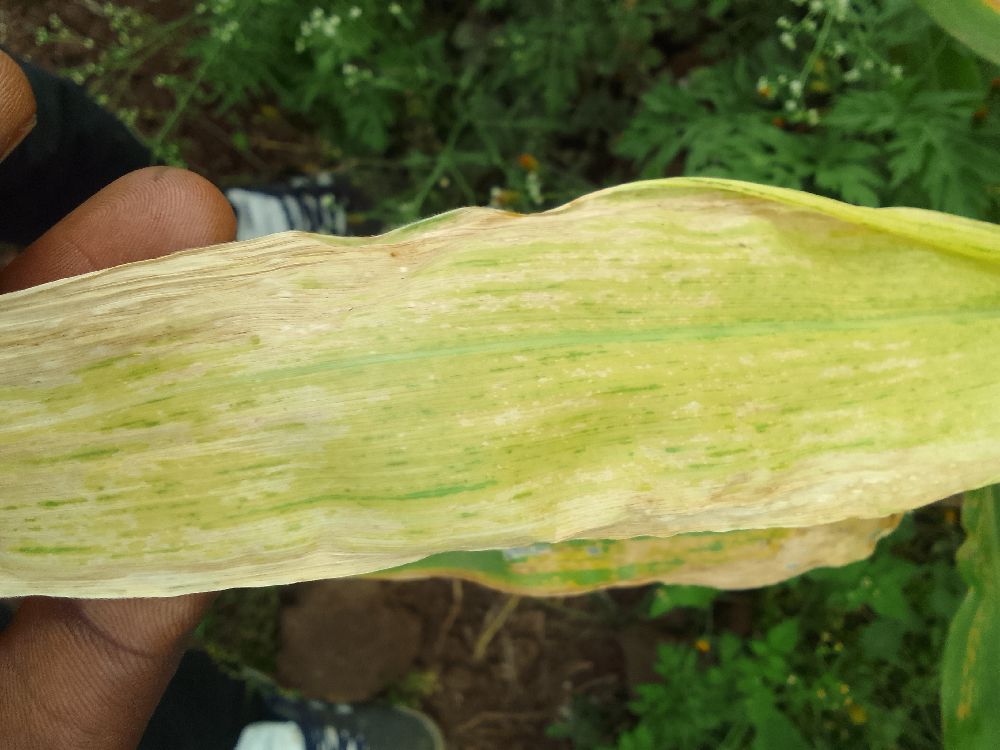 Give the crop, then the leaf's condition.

maize, maize lethal necrosis
